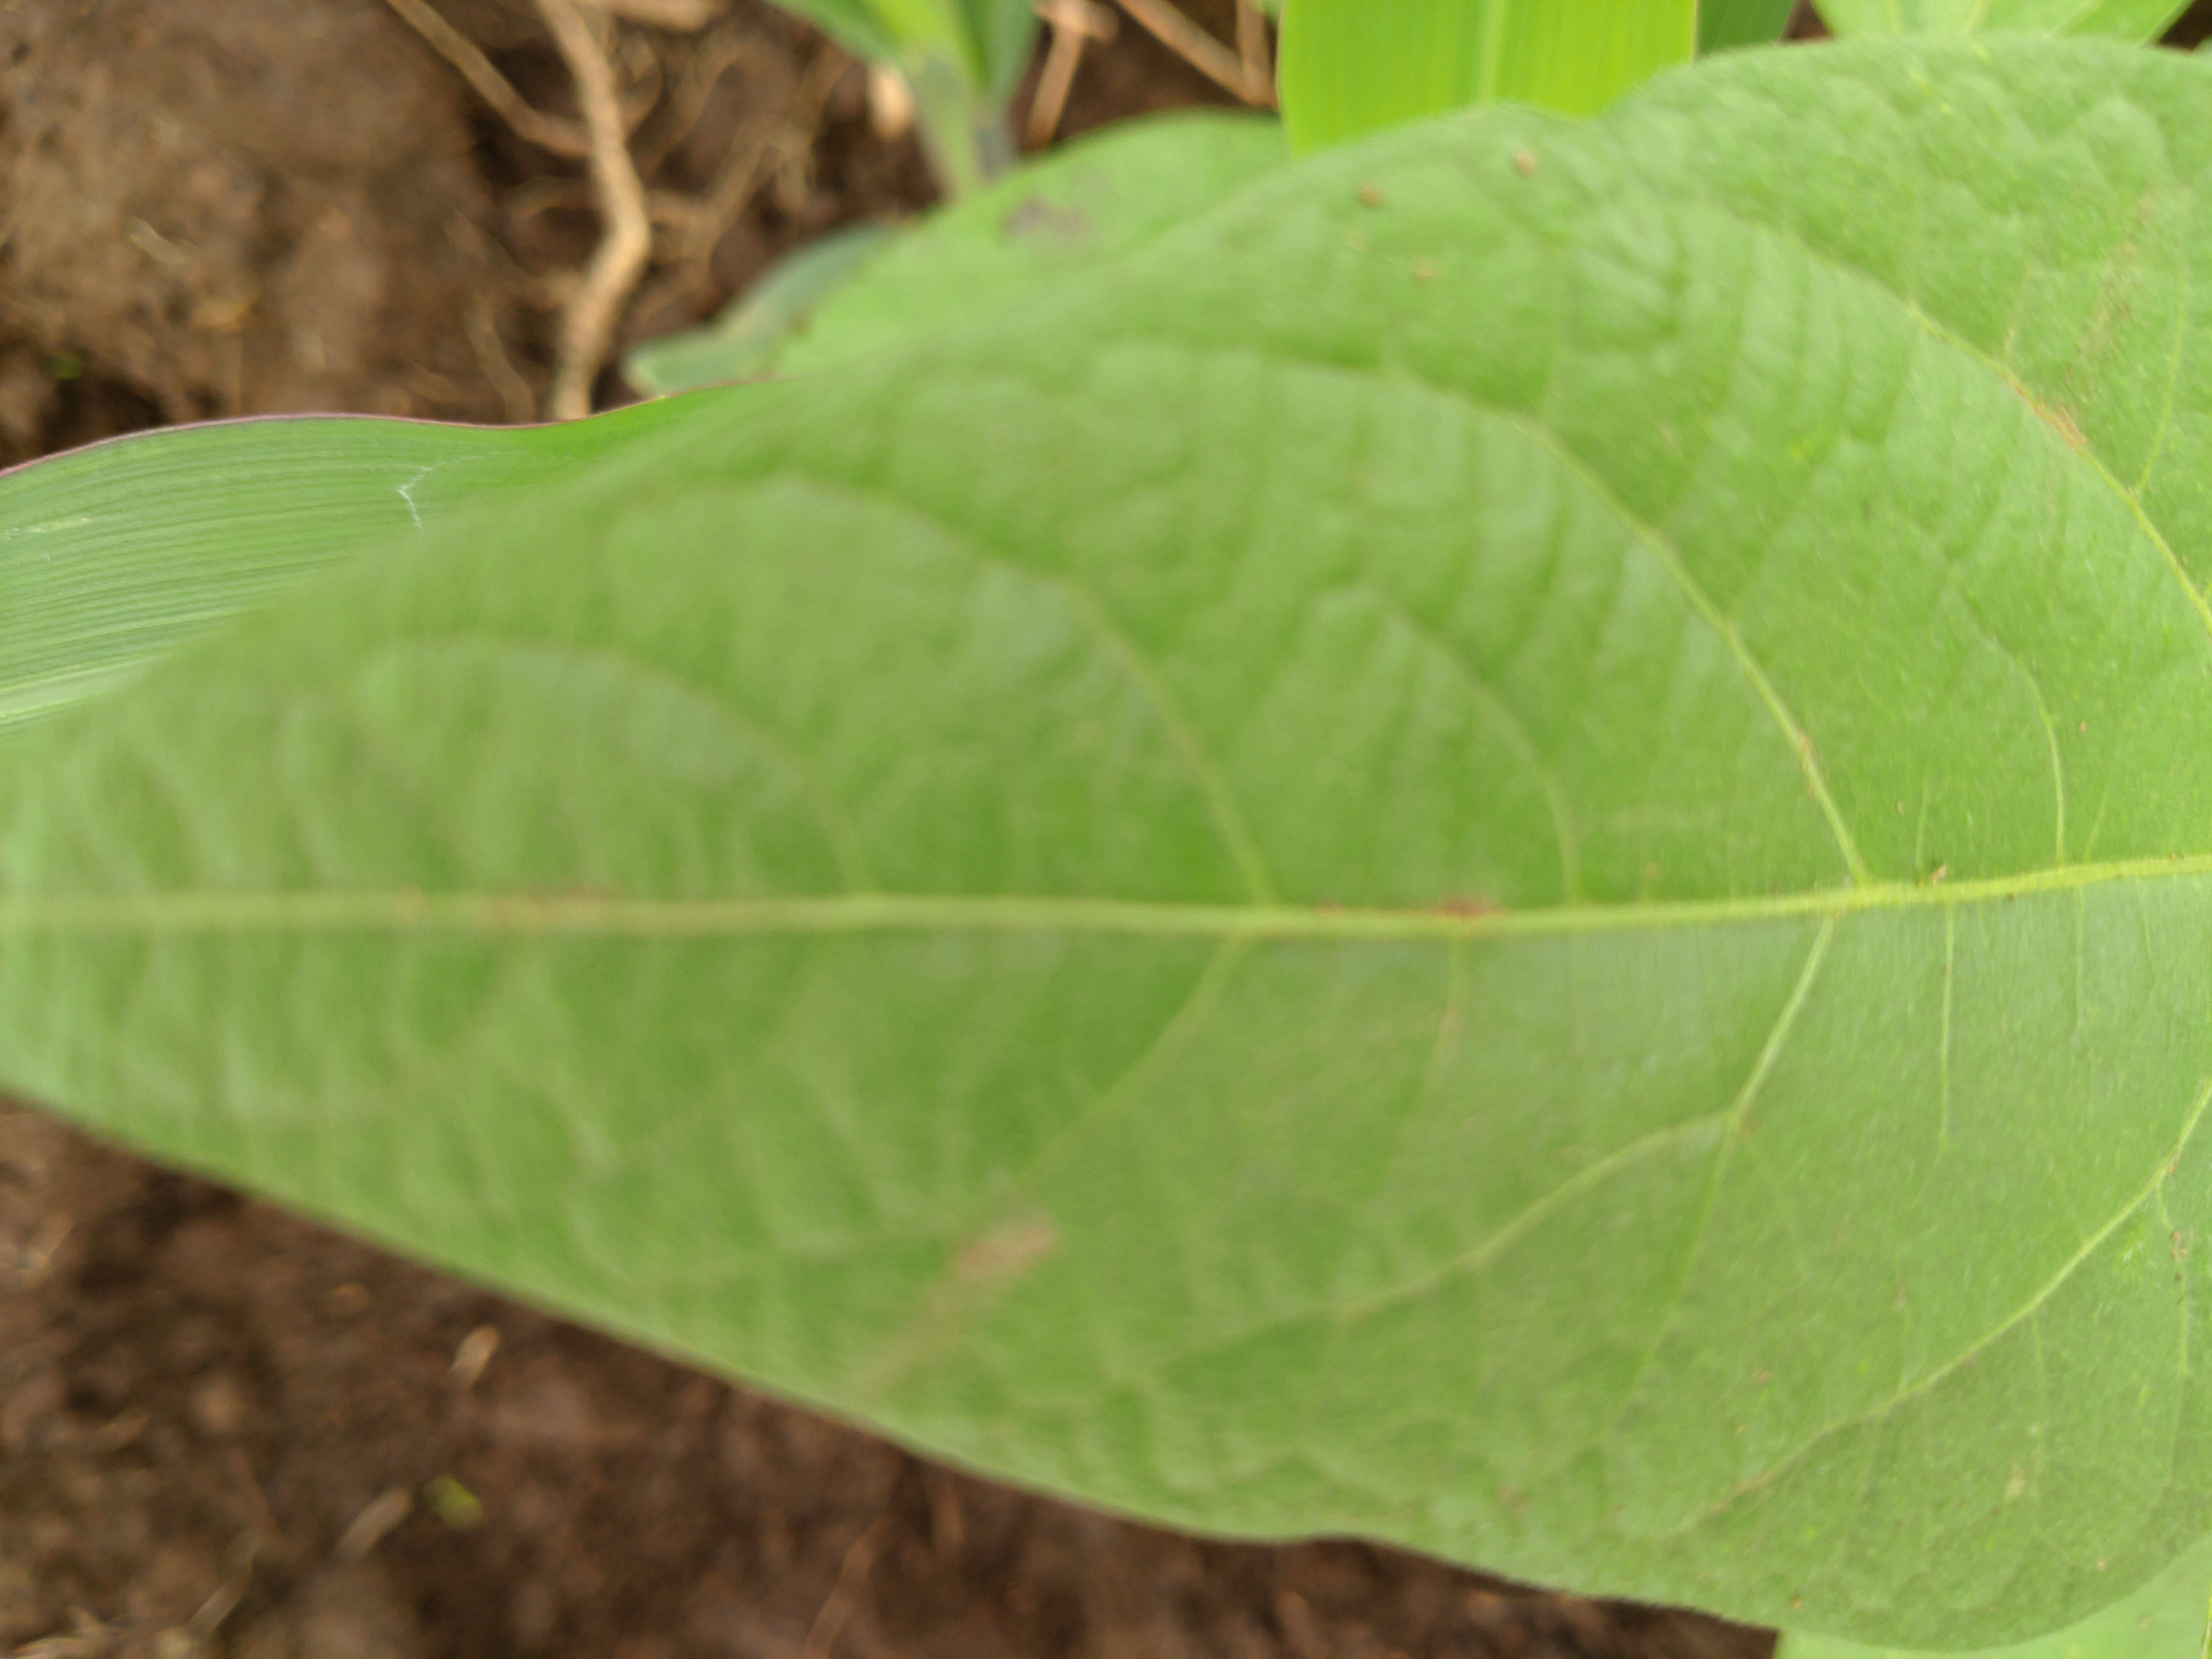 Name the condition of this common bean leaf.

healthy
